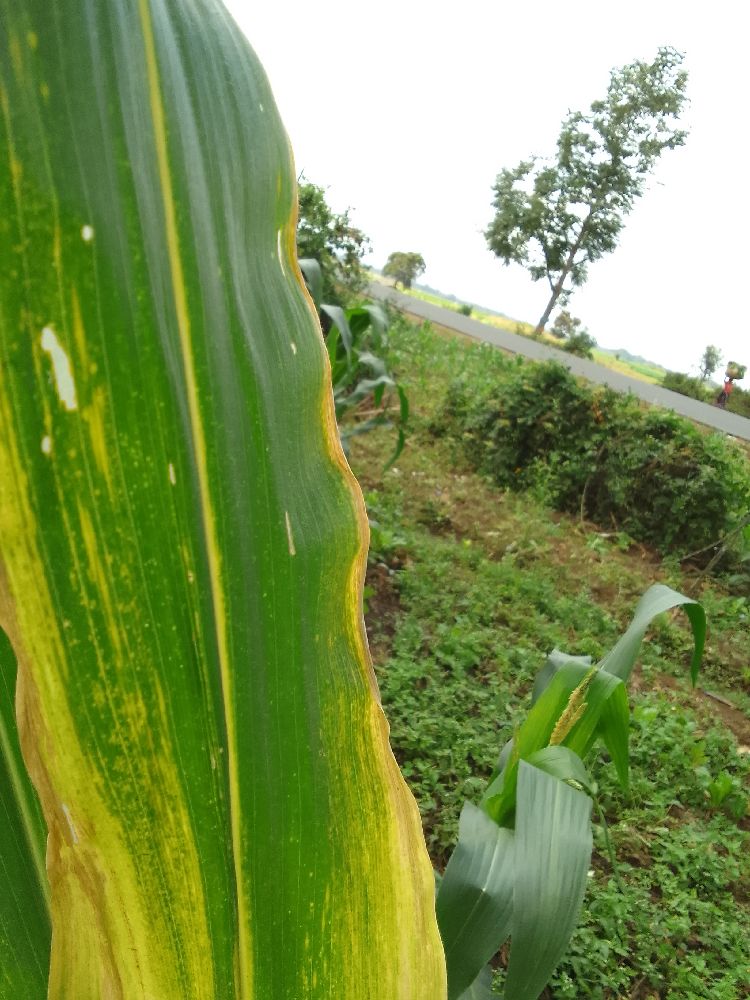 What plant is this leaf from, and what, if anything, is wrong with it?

maize, maize lethal necrosis
